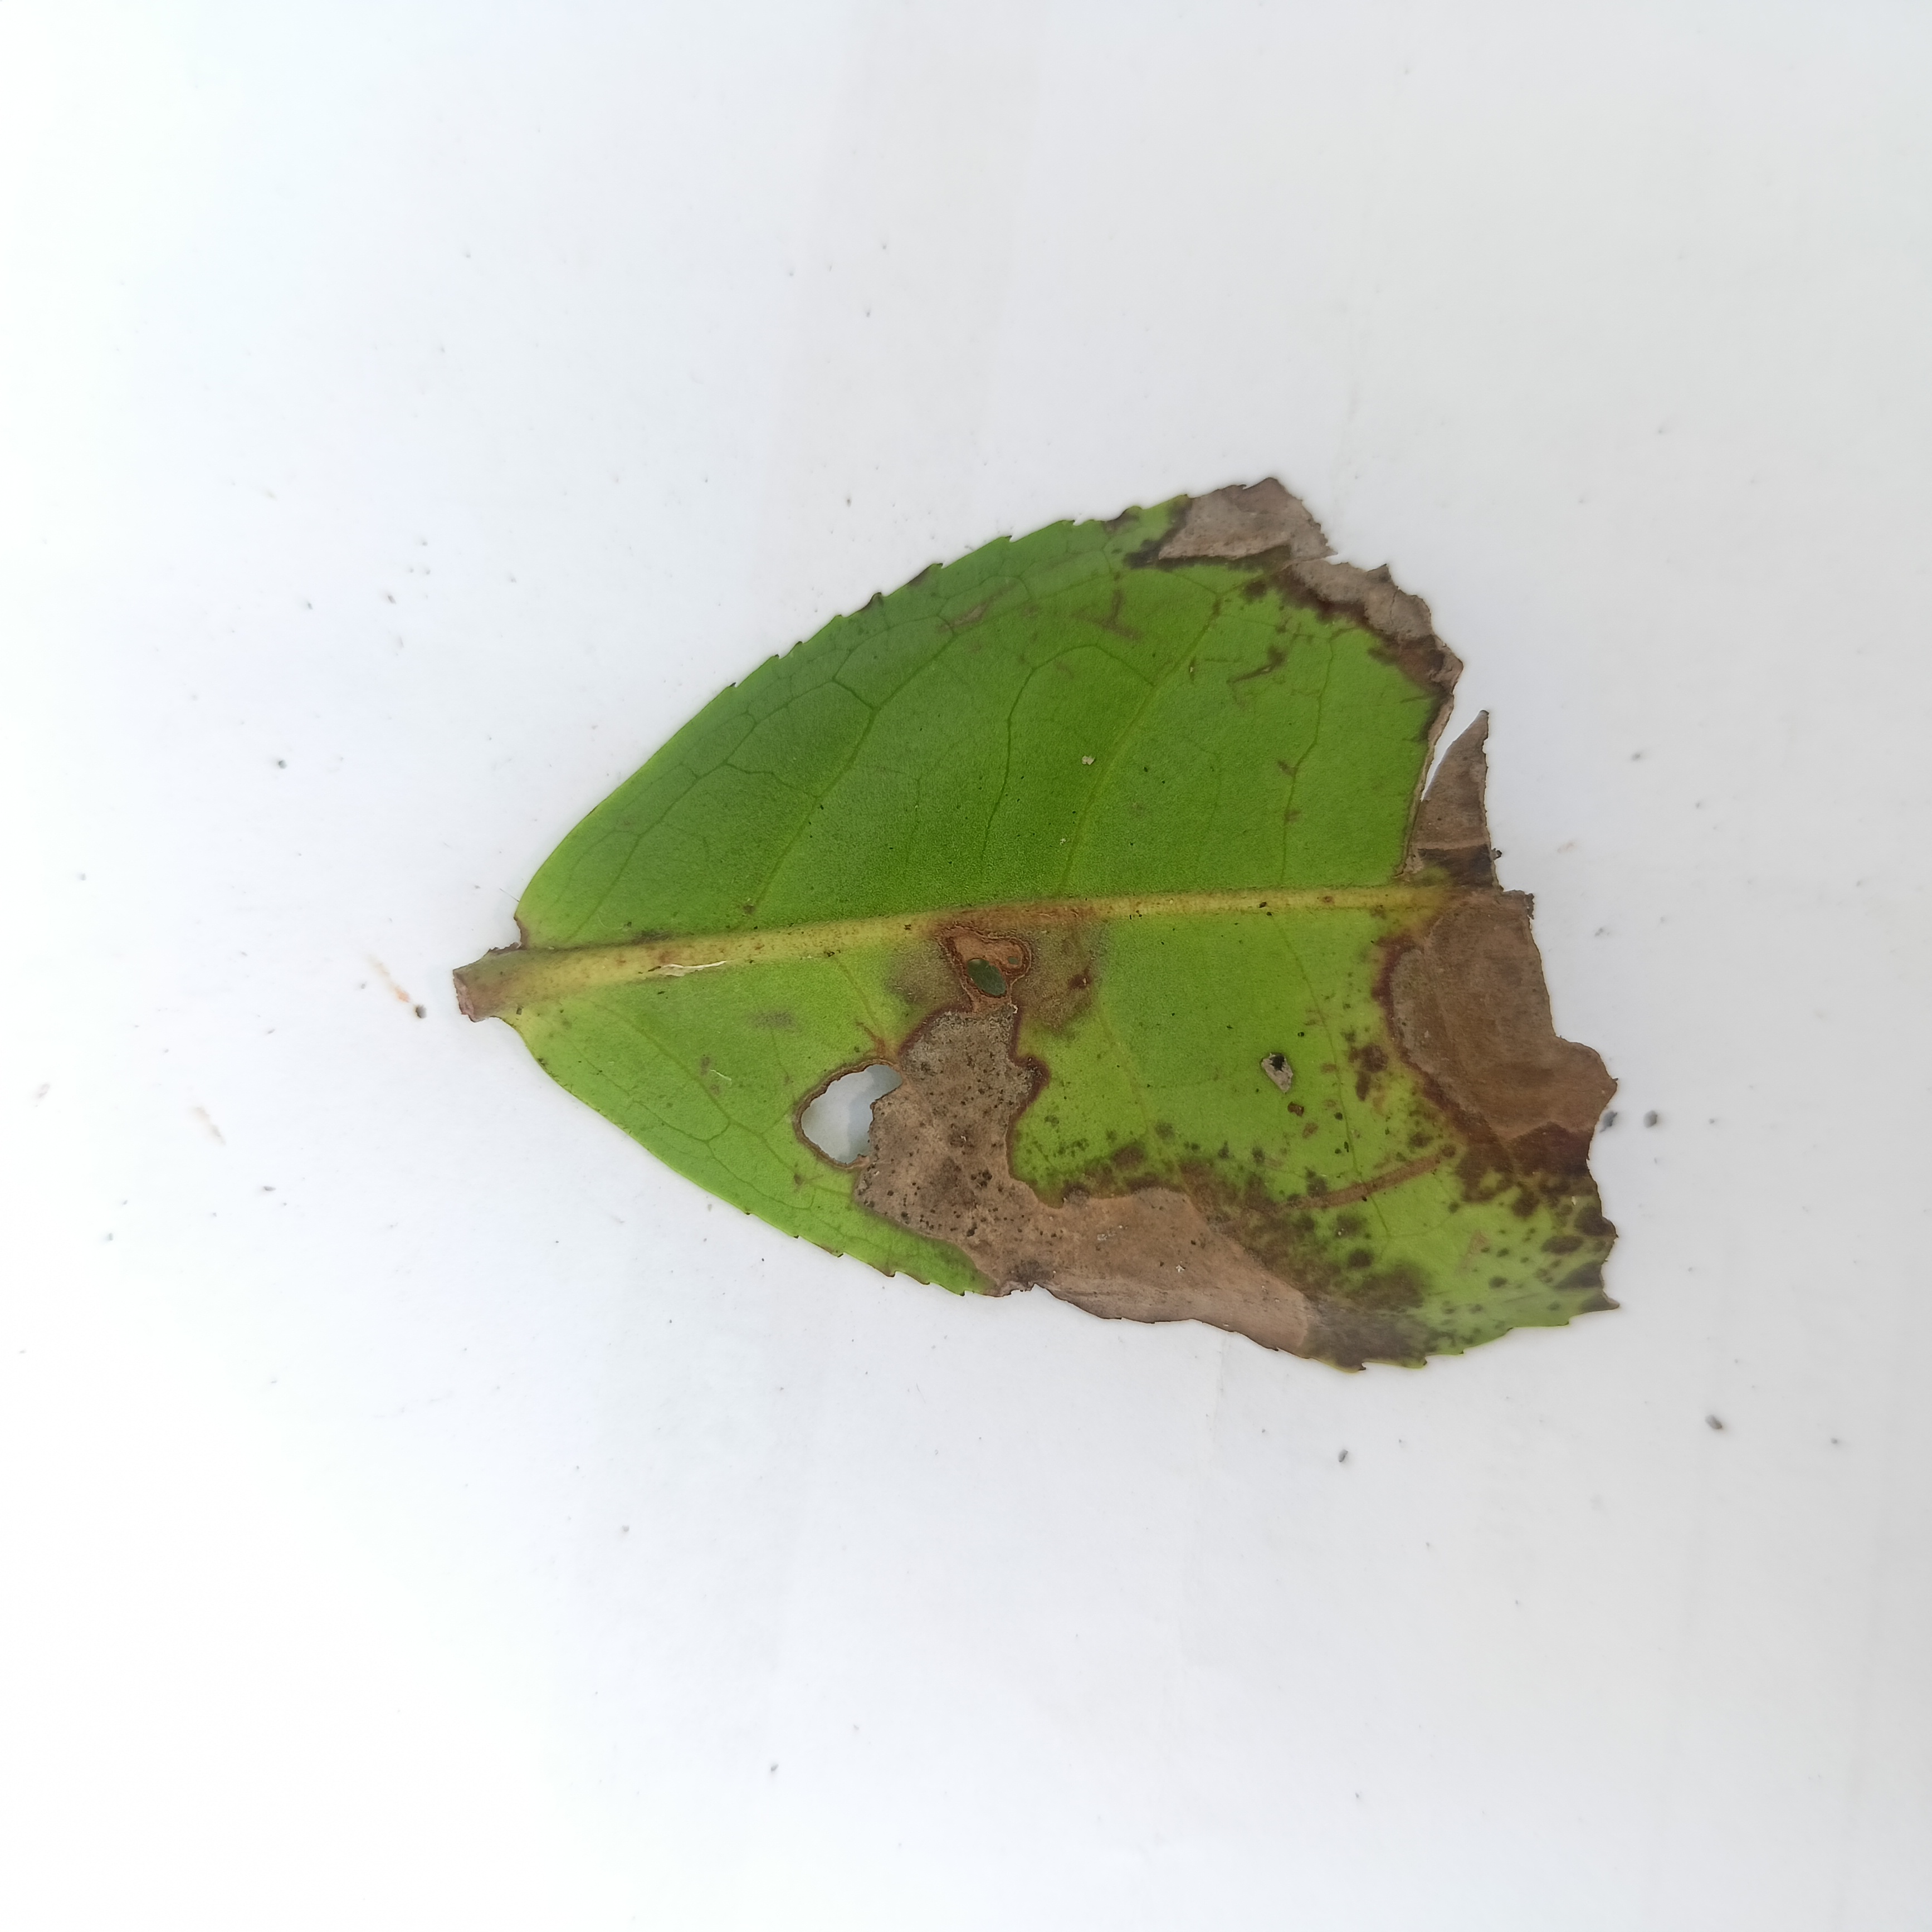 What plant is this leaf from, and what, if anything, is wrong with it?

tea, brown blight
